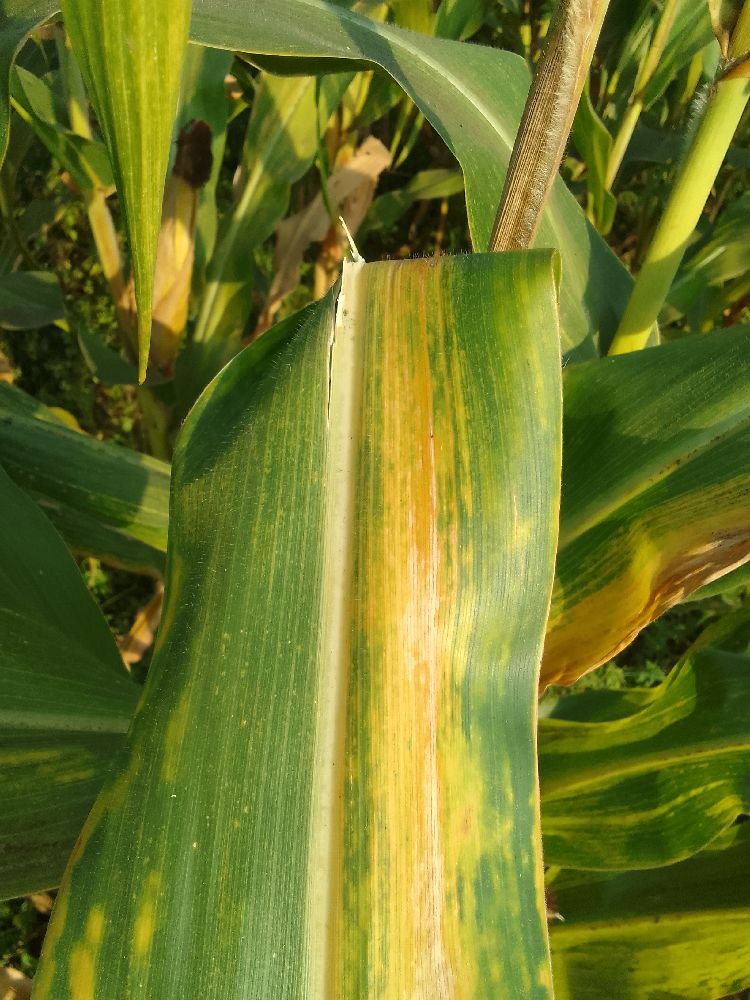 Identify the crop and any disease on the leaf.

maize, maize lethal necrosis
